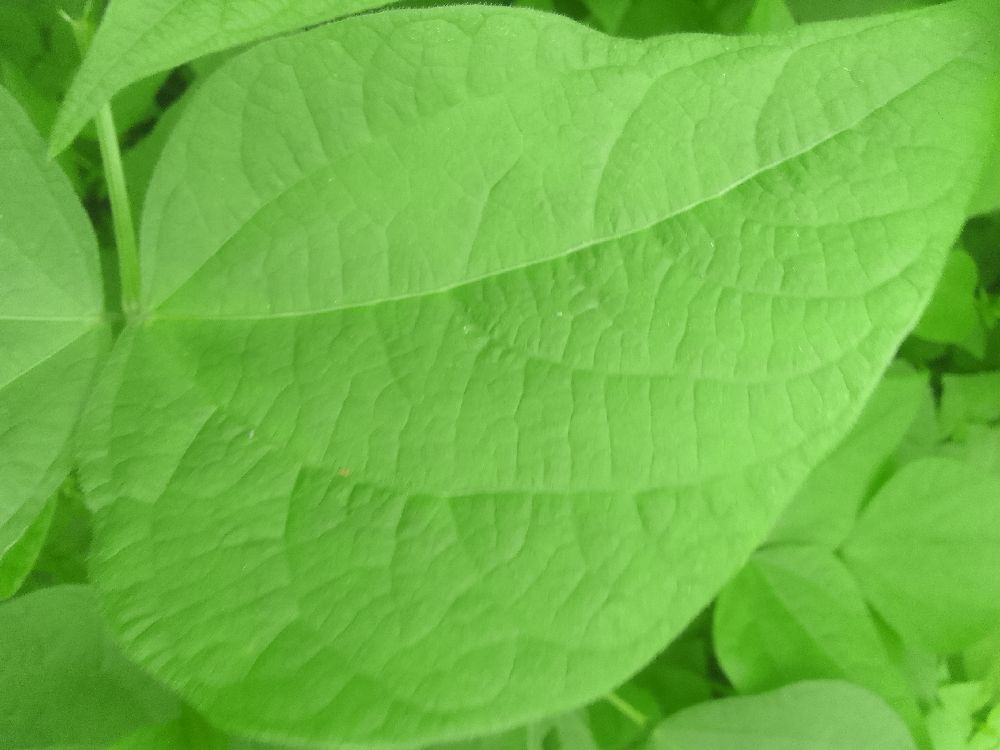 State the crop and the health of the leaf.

common bean, healthy
